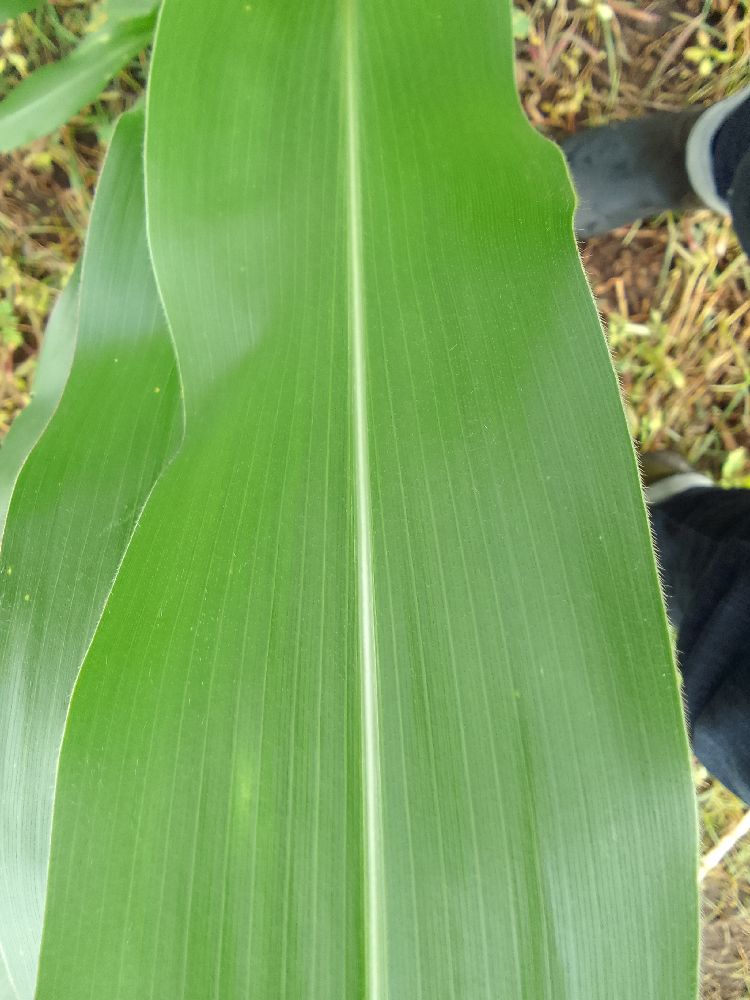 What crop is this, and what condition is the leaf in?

maize, healthy
